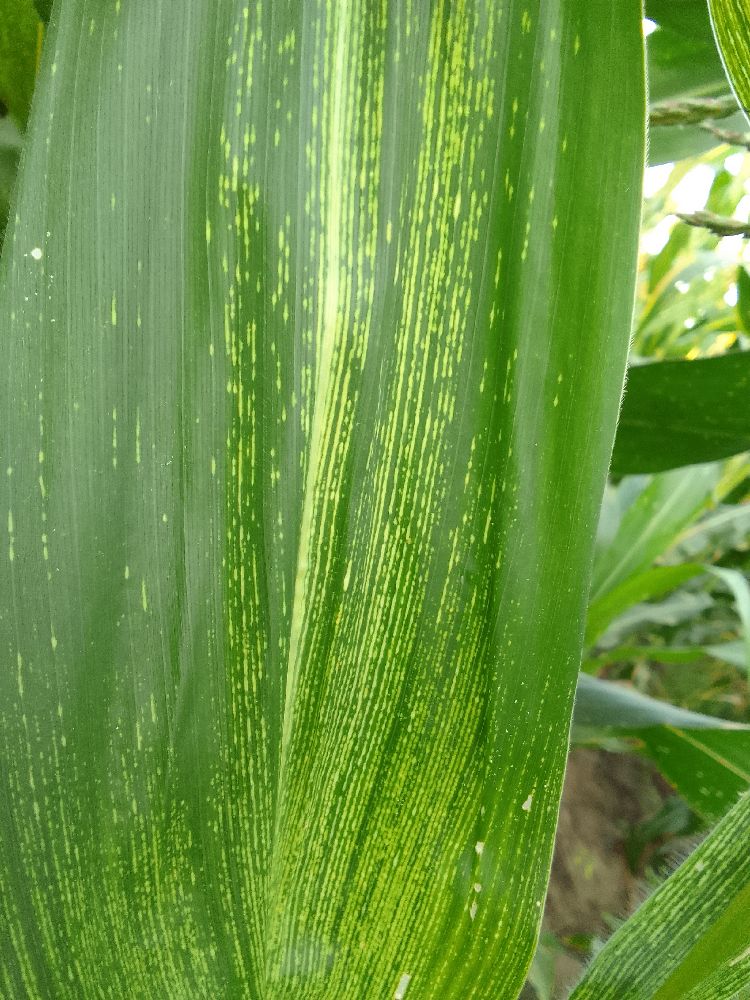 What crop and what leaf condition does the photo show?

maize, maize streak virus
